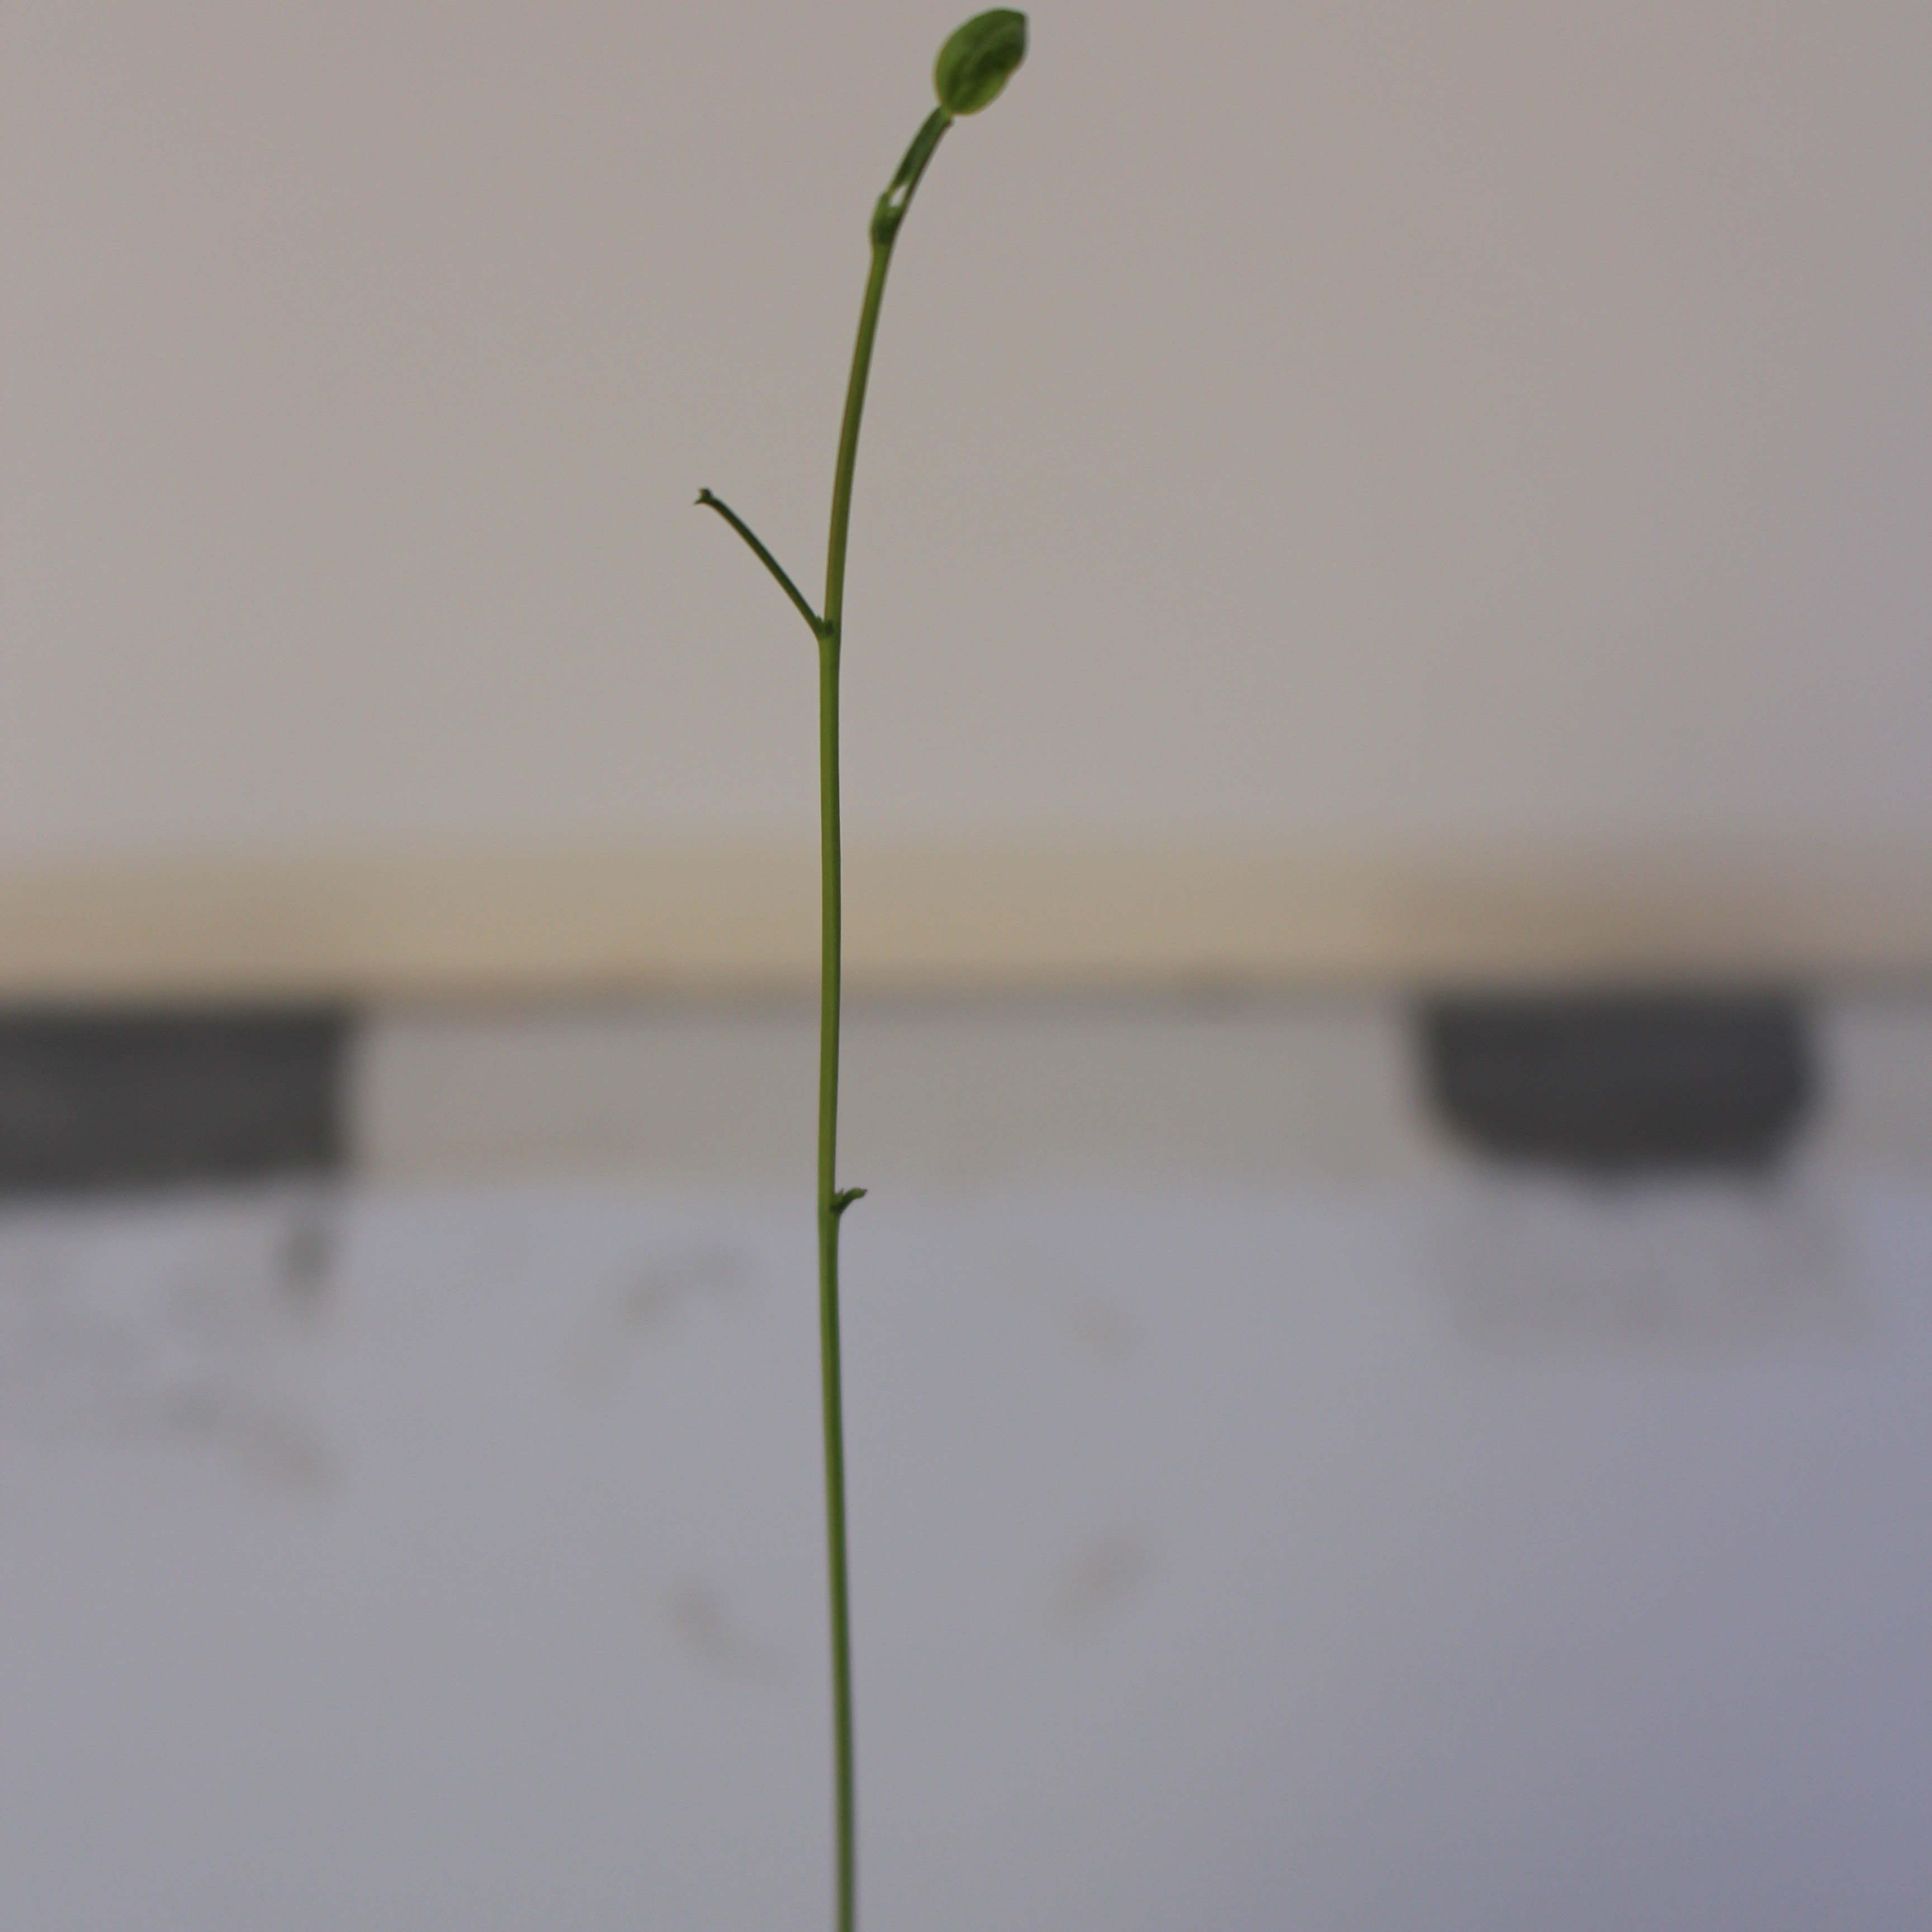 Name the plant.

Vicia sativa
